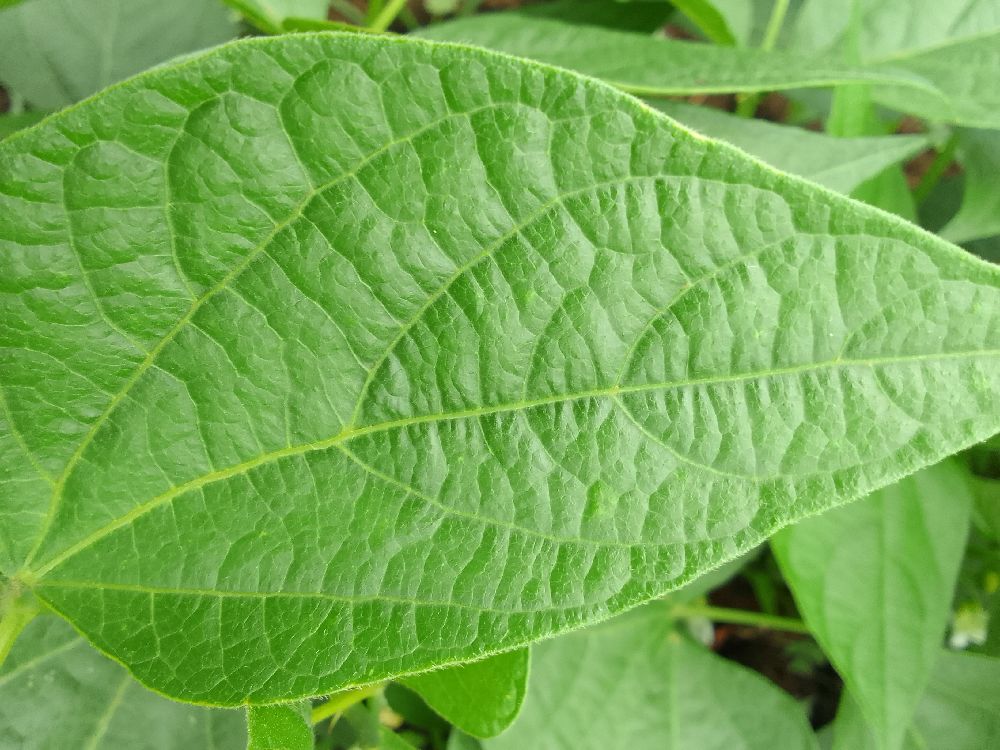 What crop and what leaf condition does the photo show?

common bean, healthy
